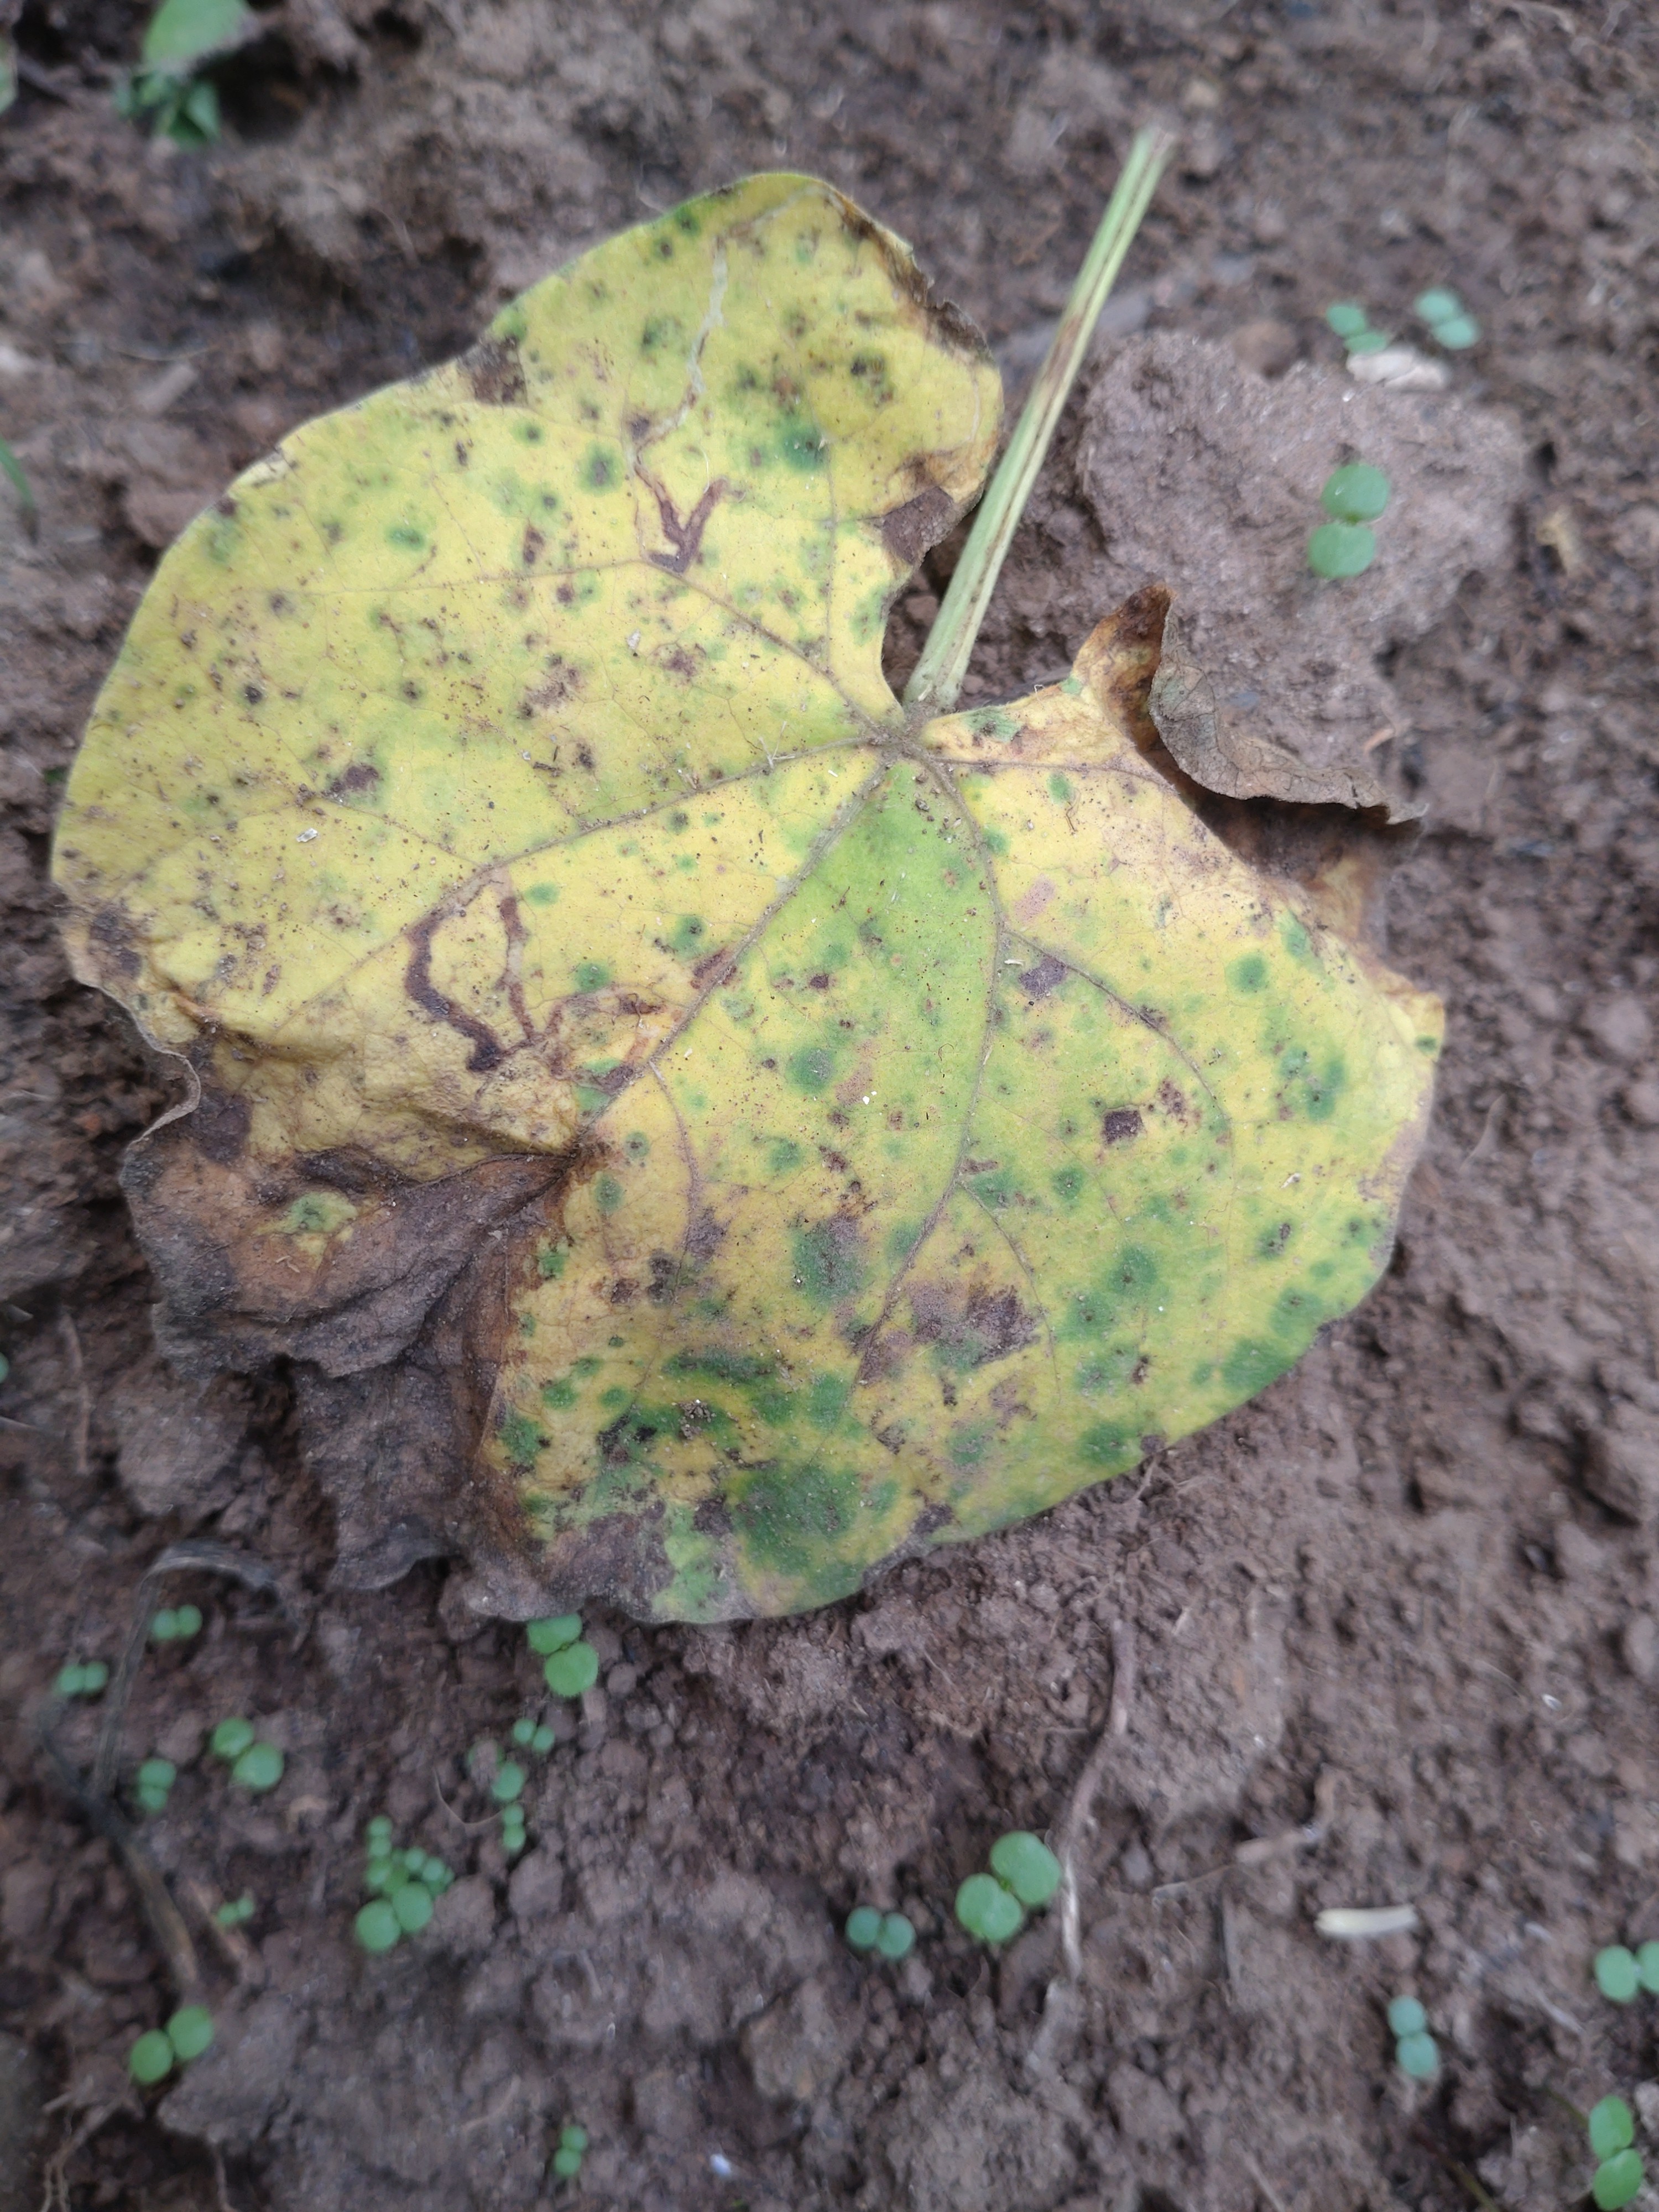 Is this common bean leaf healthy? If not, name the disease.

anthracnose
